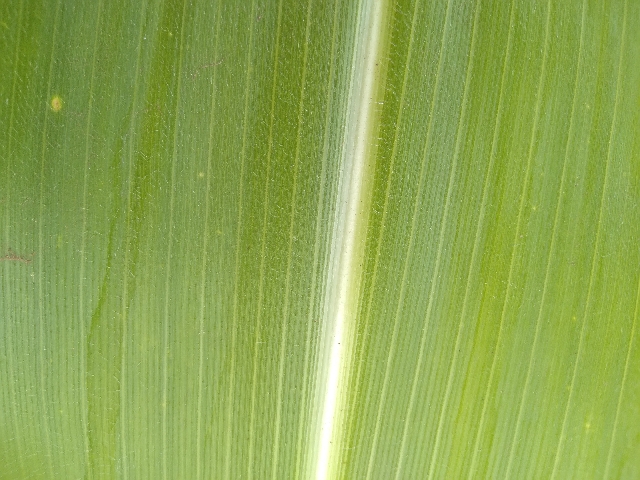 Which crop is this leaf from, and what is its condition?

maize, healthy
